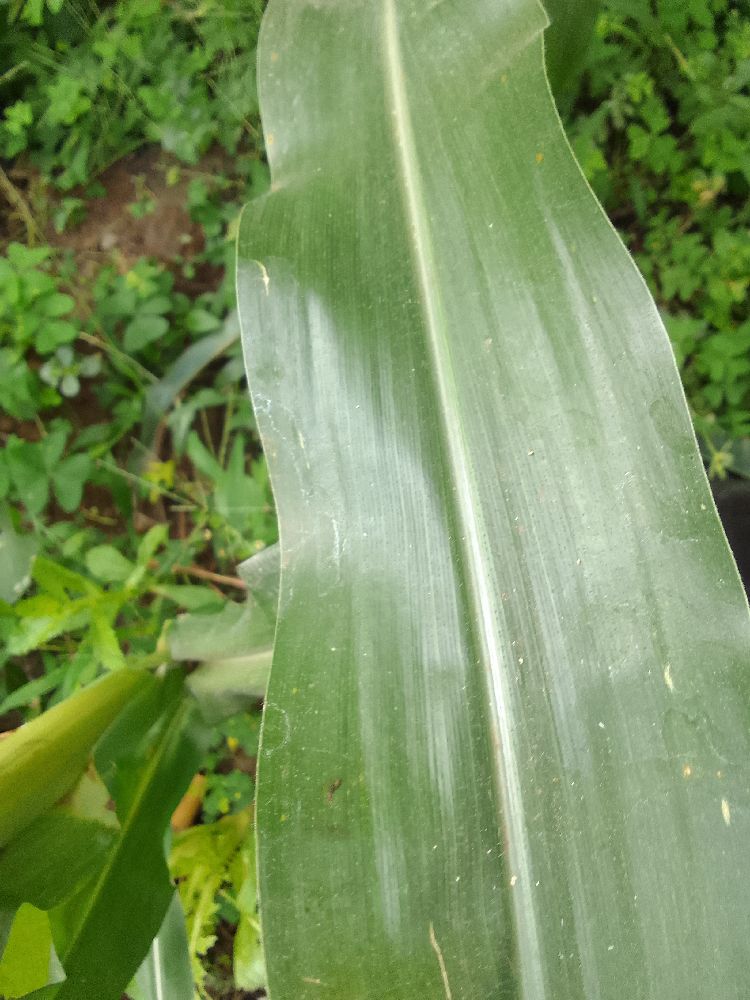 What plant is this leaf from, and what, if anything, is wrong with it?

maize, healthy
